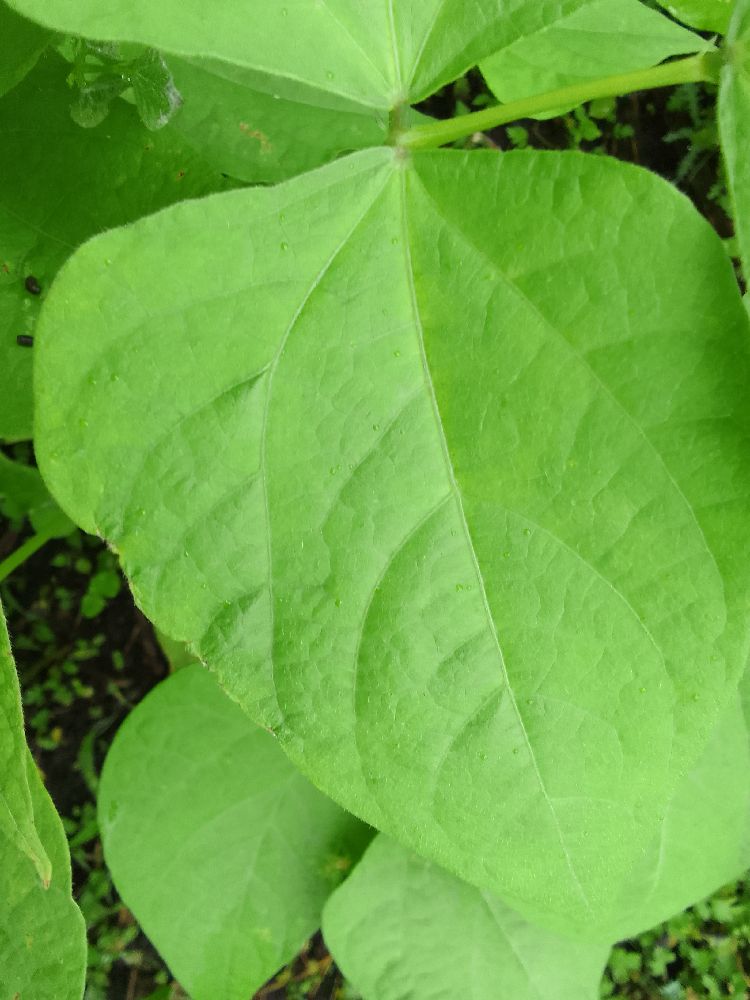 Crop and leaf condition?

common bean, healthy
